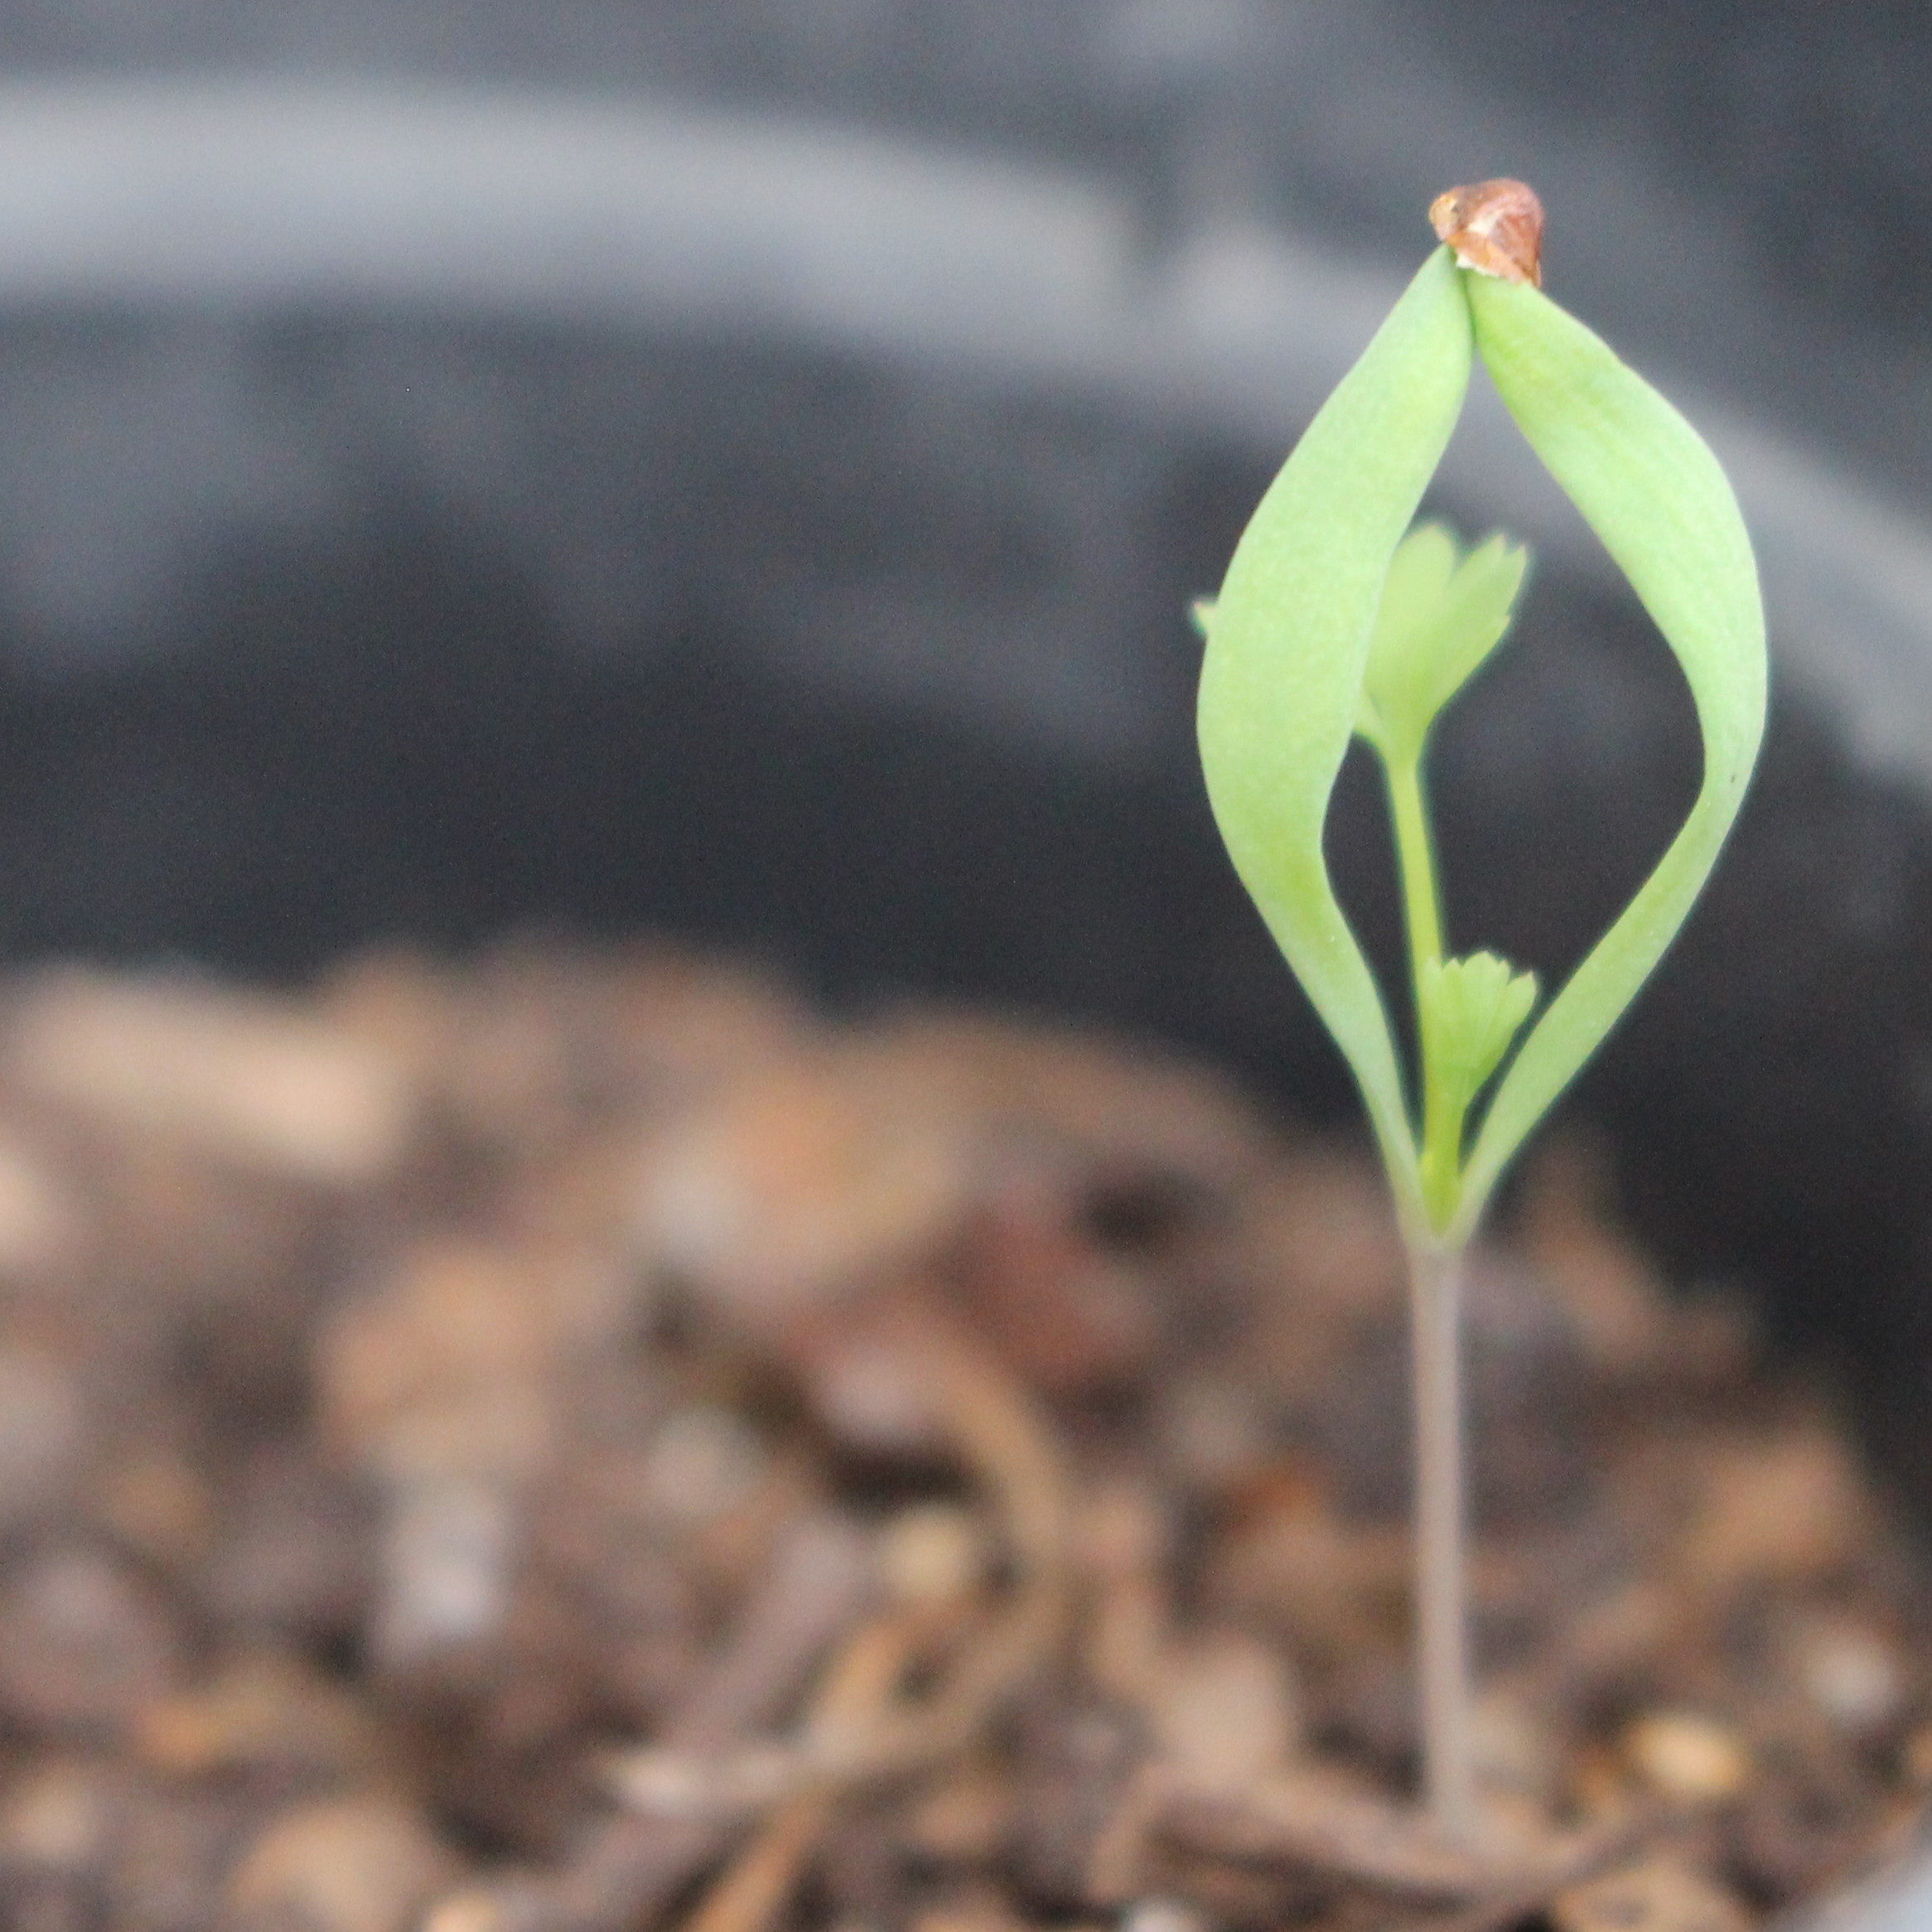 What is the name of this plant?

Fumaria officinalis
